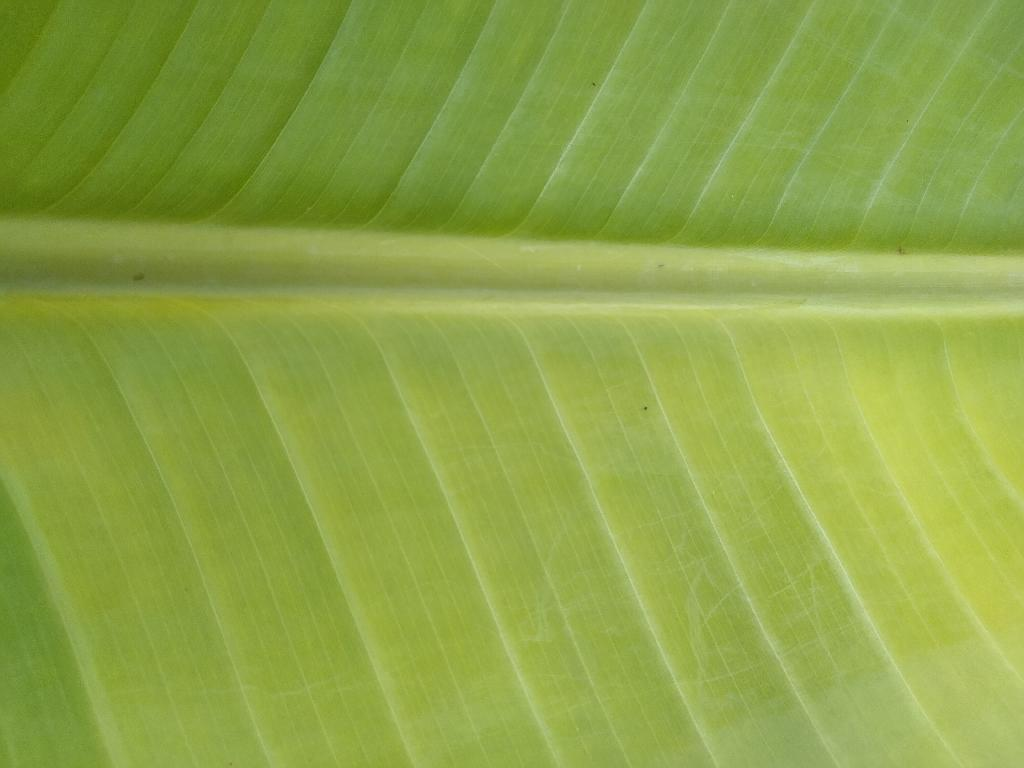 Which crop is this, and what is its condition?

banana, healthy
